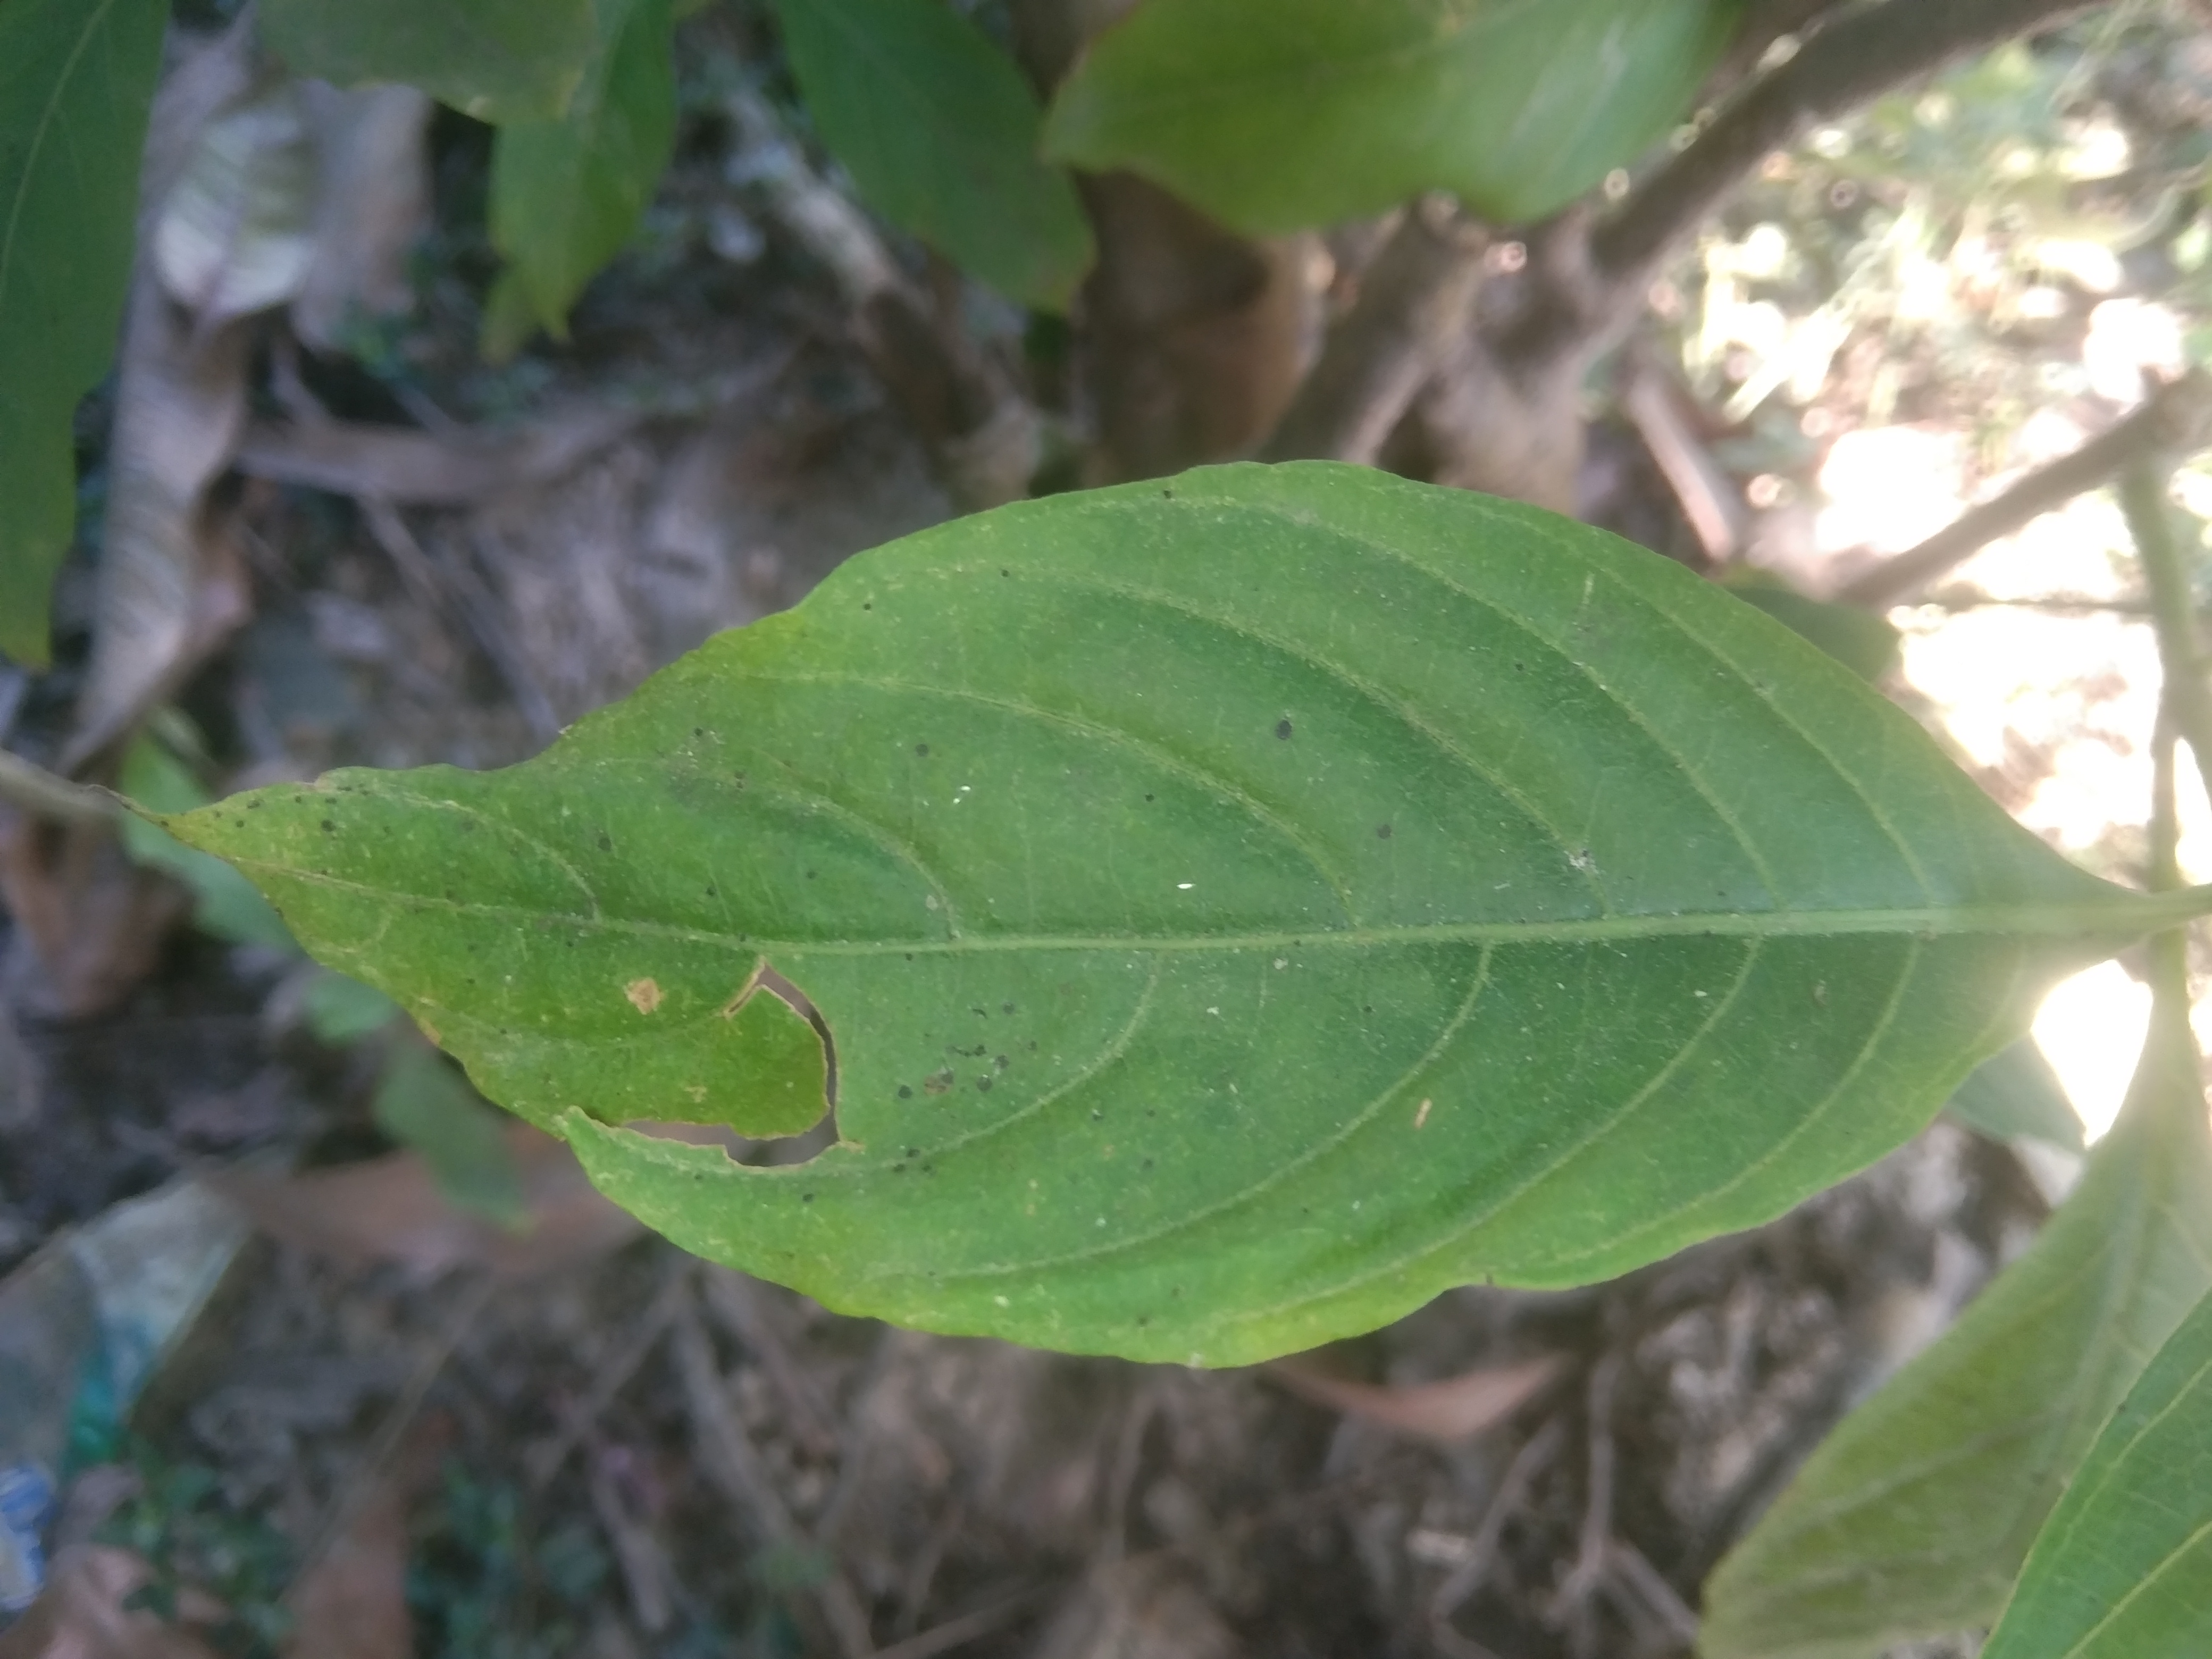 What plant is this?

vasaka
